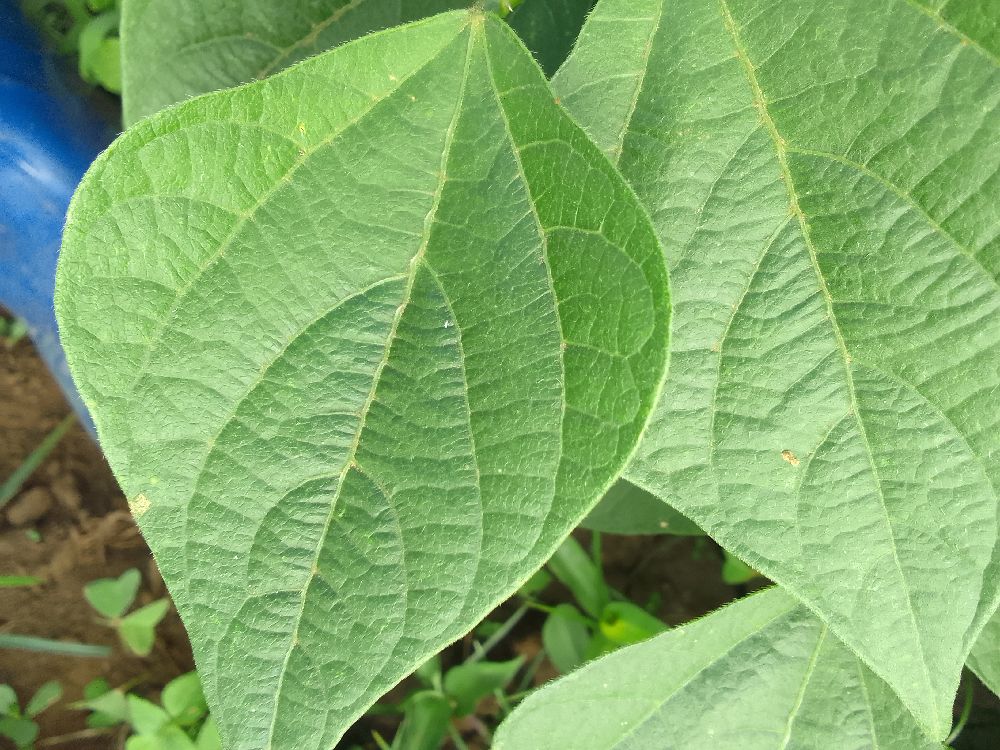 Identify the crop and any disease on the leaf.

common bean, healthy
